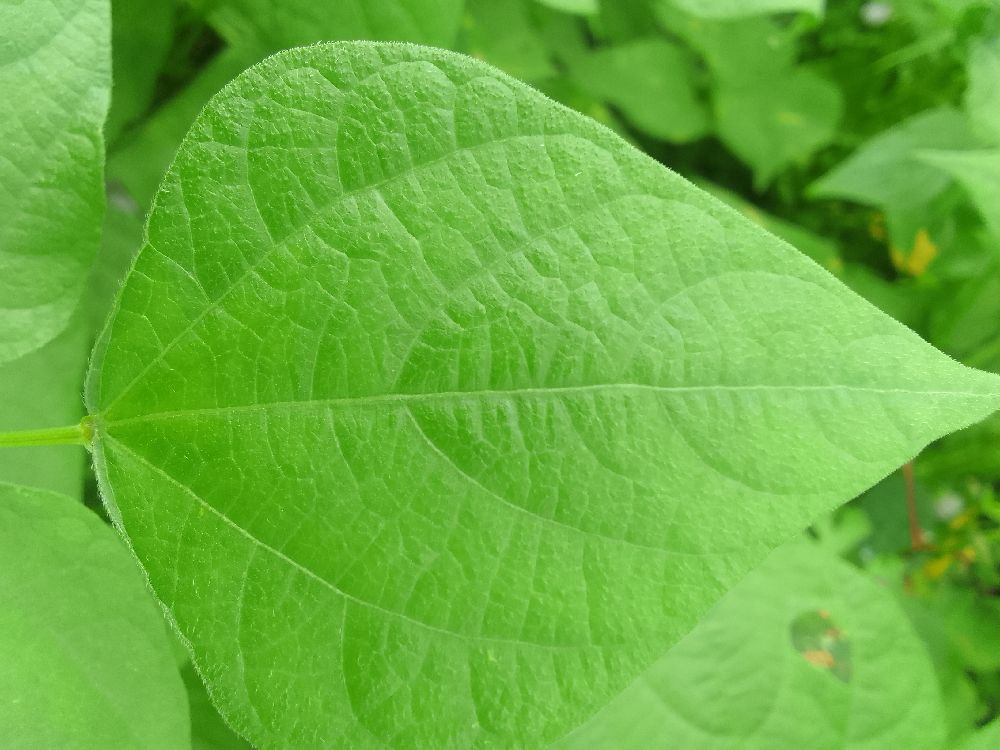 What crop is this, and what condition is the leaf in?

common bean, healthy
